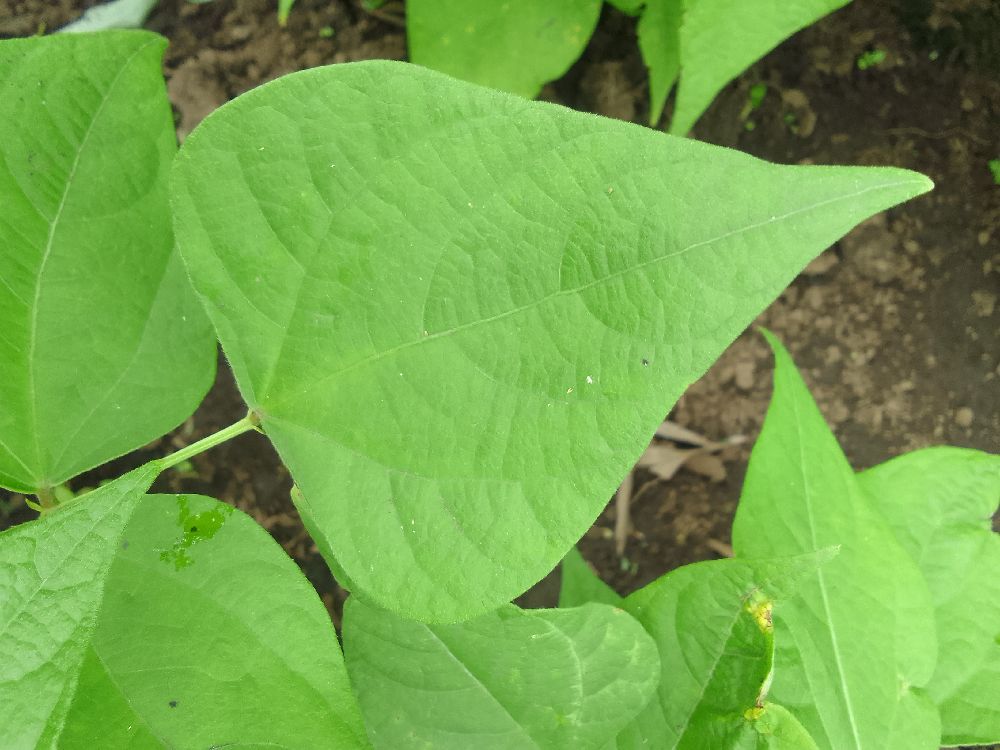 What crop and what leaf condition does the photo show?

common bean, healthy
